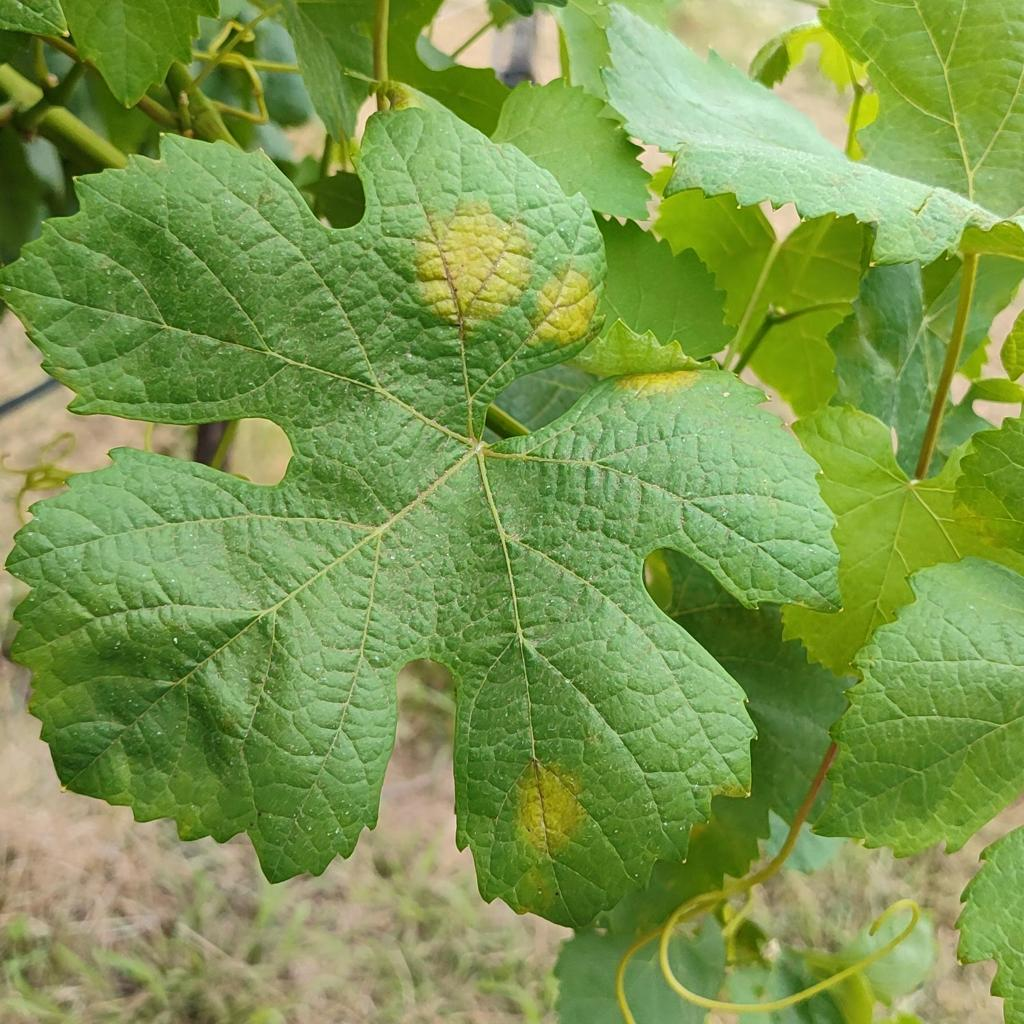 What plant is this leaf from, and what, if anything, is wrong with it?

grapevine, downy mildew
